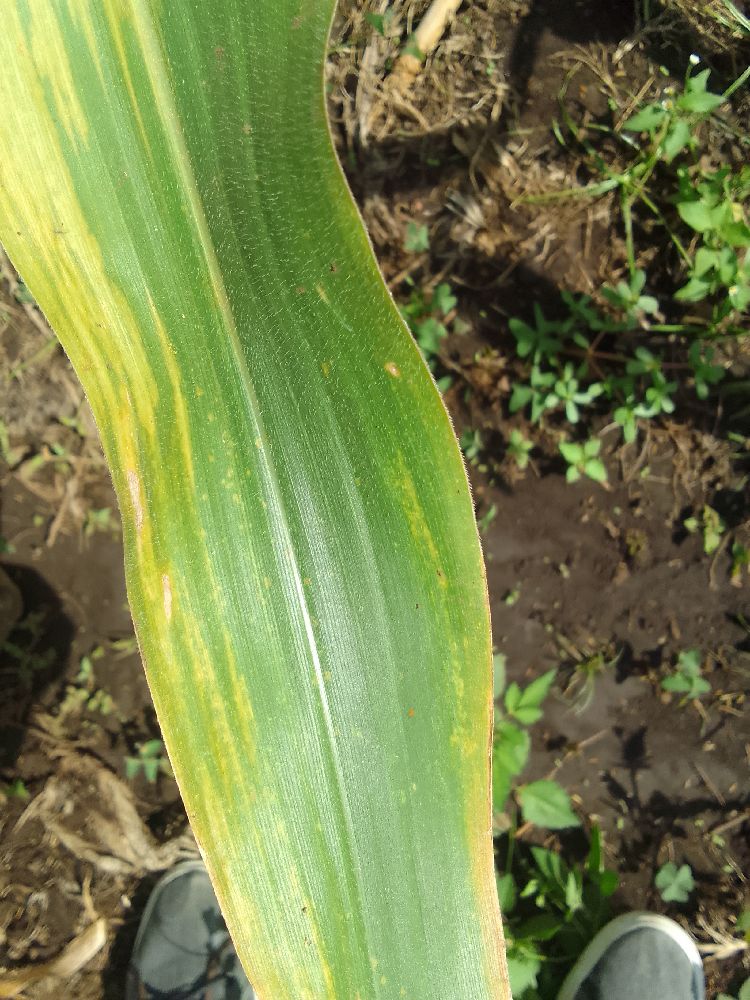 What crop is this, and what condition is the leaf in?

maize, maize lethal necrosis
